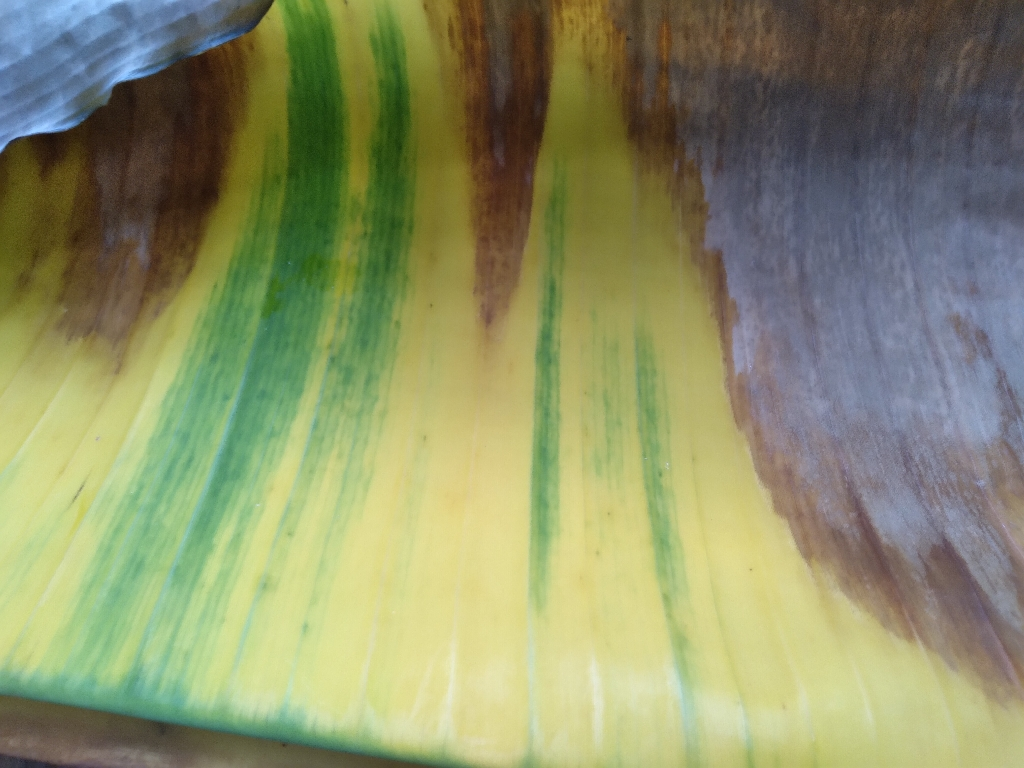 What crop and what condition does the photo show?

banana, fusarium wilt race 1
